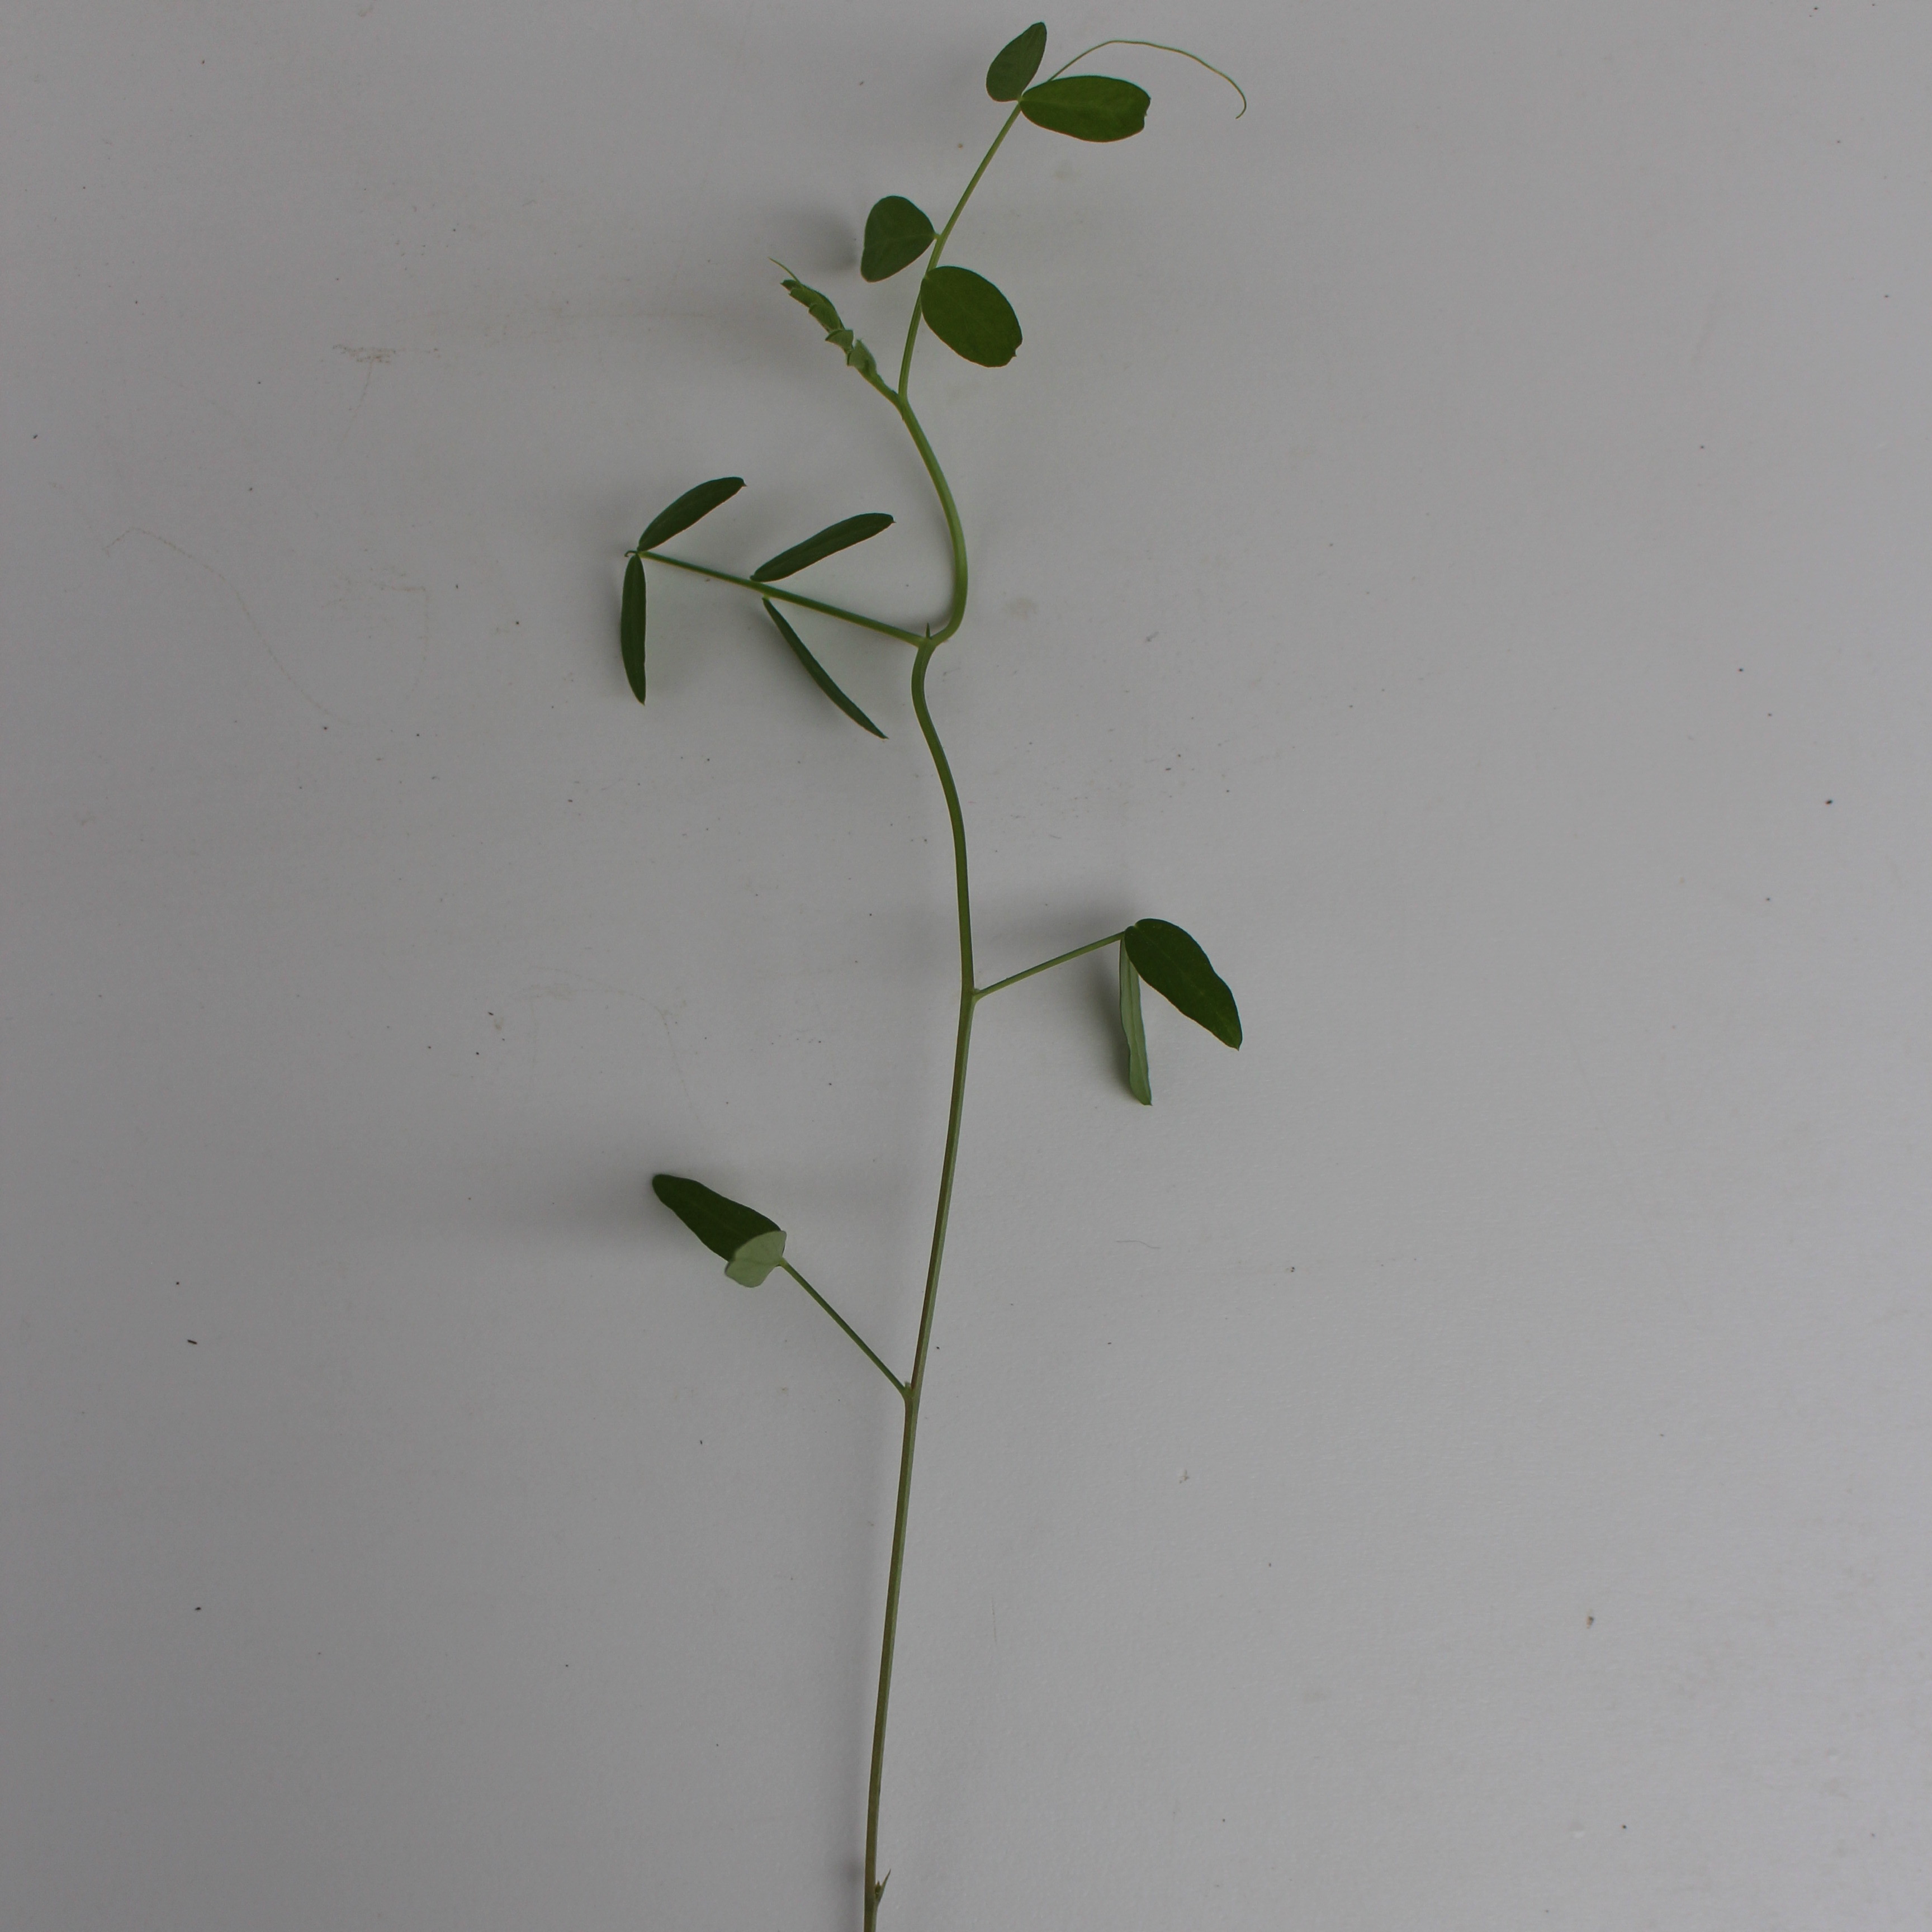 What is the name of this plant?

Vicia sativa
